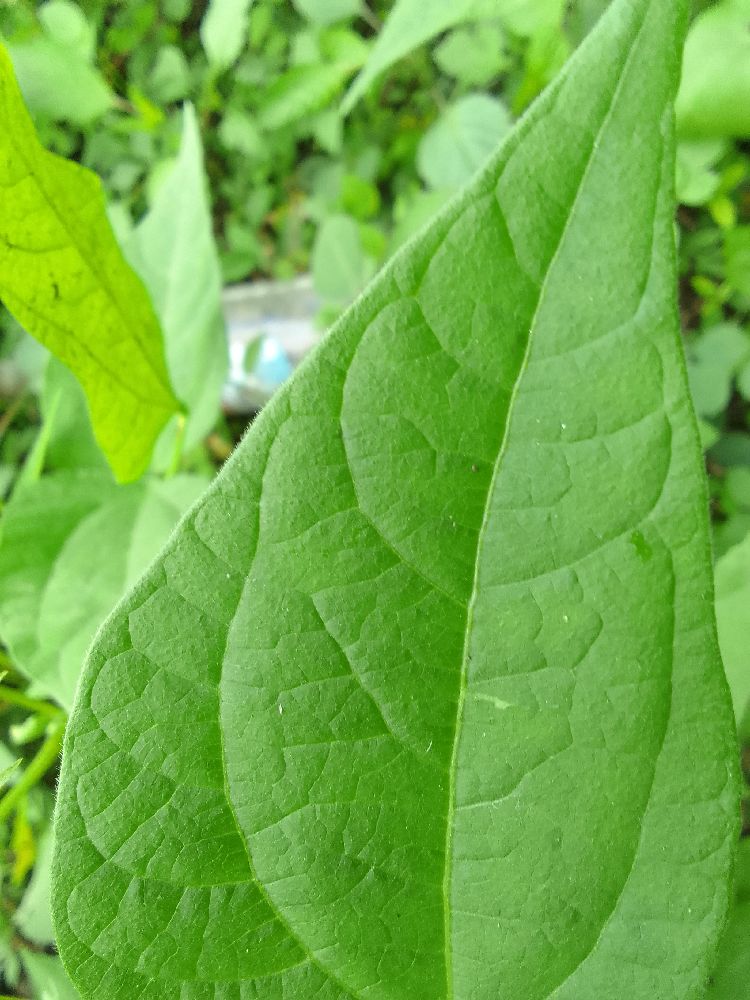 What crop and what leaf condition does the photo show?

common bean, healthy
